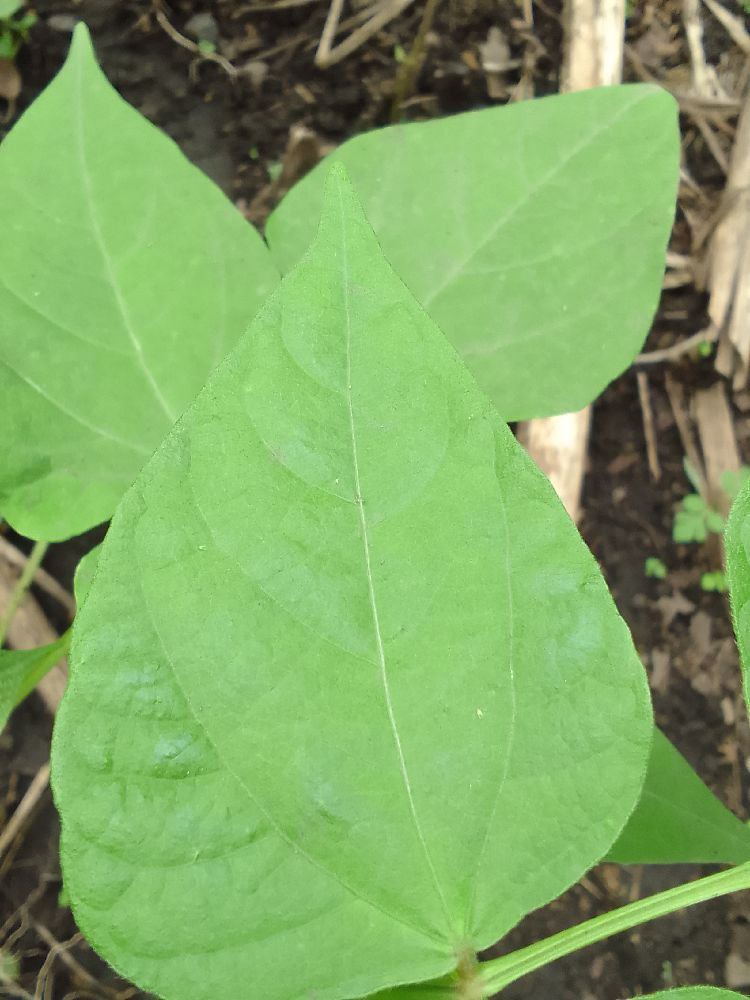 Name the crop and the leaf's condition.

common bean, healthy
